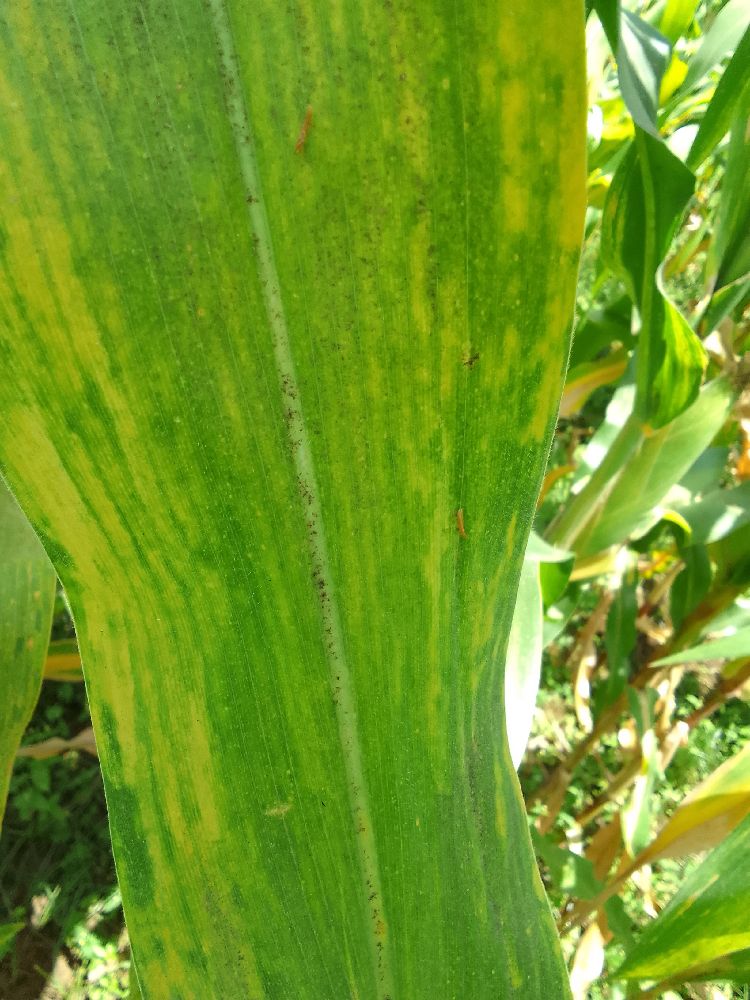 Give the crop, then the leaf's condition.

maize, maize lethal necrosis
